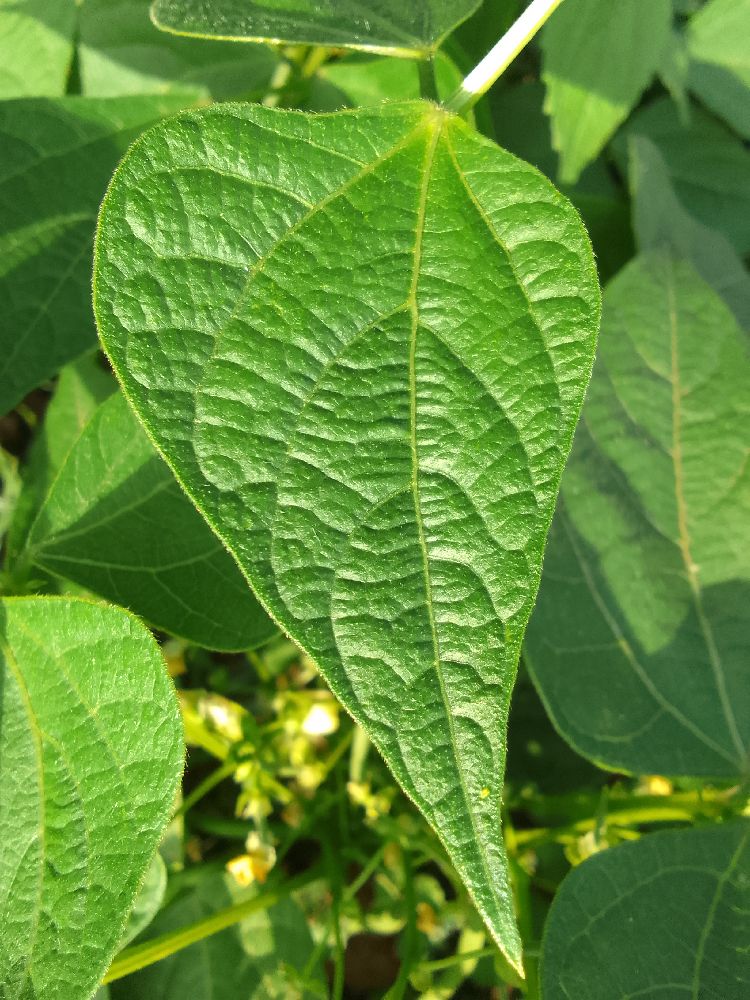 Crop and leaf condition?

common bean, healthy
